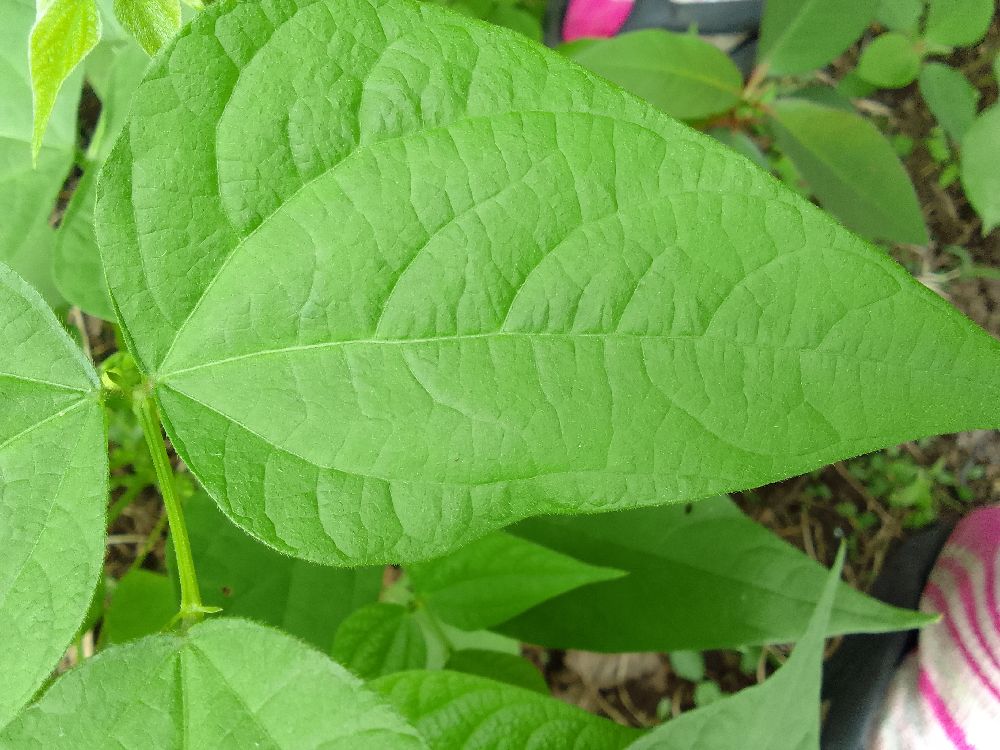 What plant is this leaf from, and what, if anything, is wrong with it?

common bean, healthy
